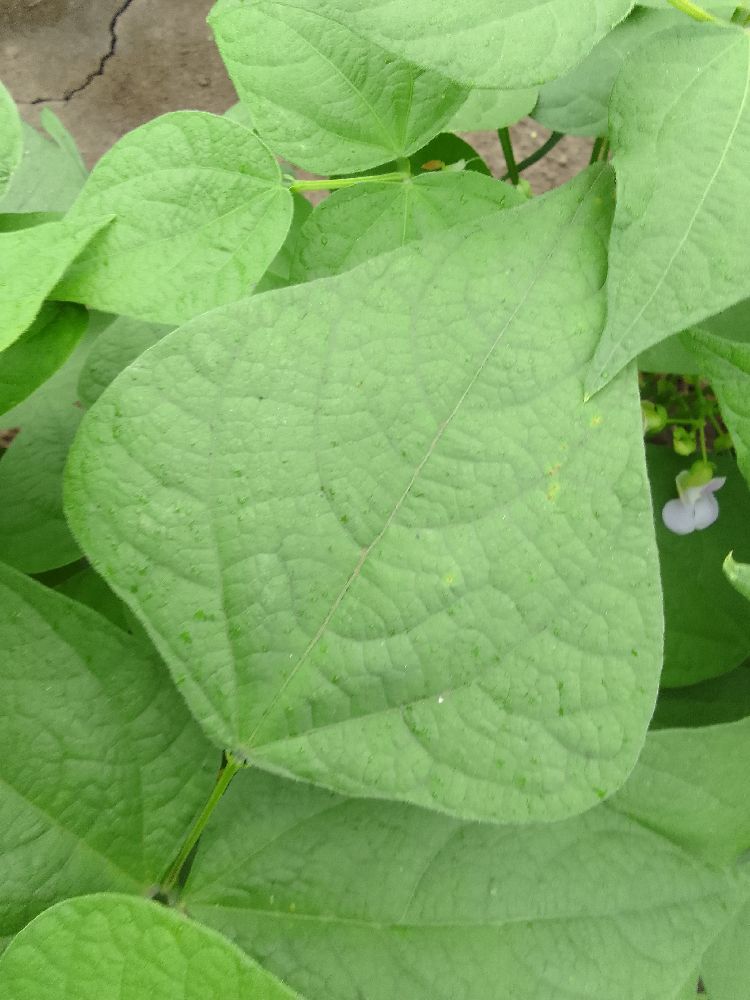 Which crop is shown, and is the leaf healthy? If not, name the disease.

common bean, healthy
